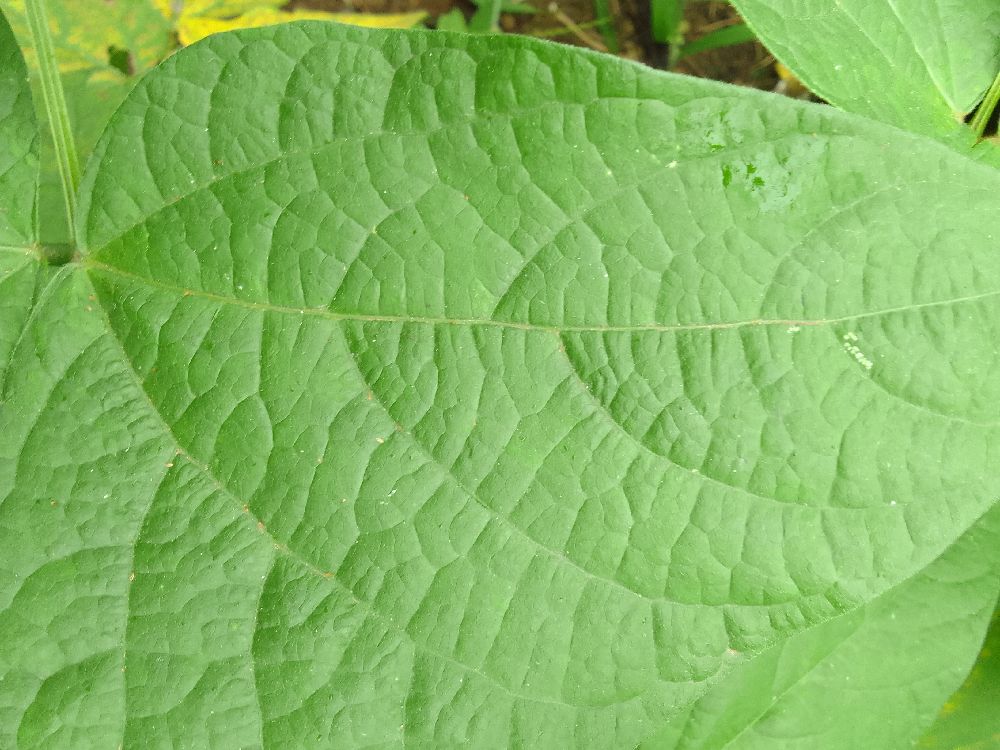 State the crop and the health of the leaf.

common bean, healthy
